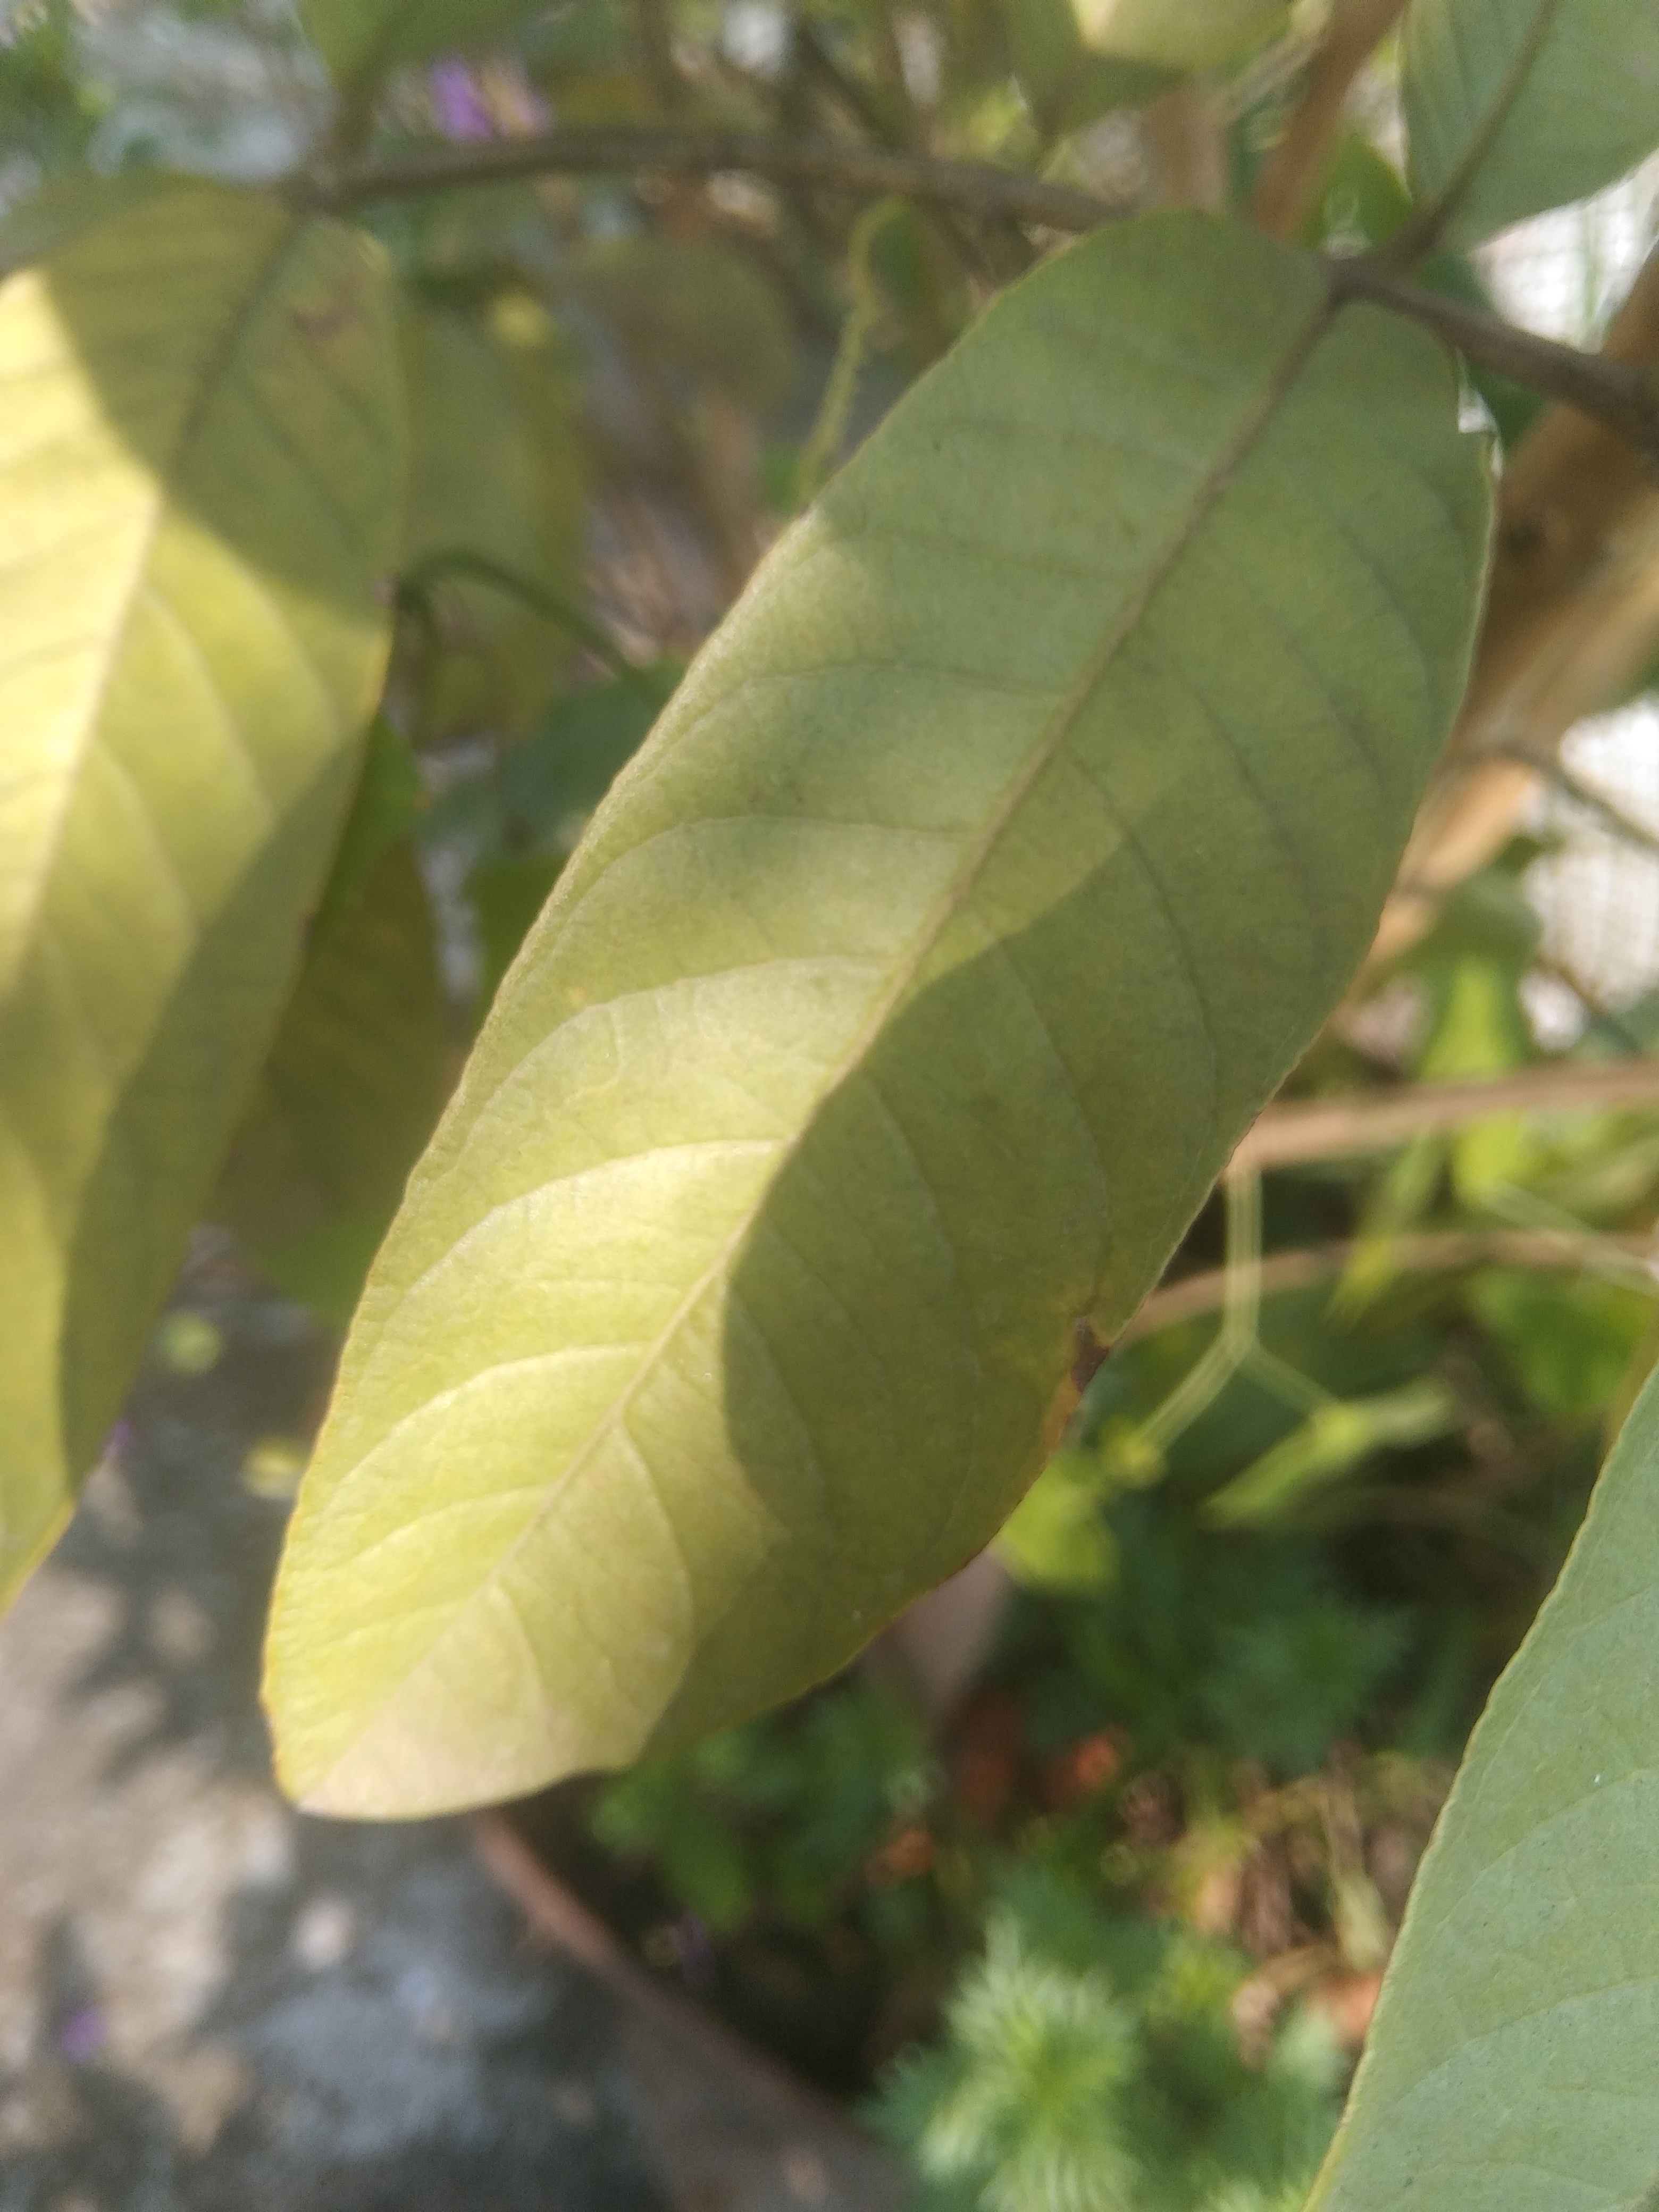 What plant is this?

guava
